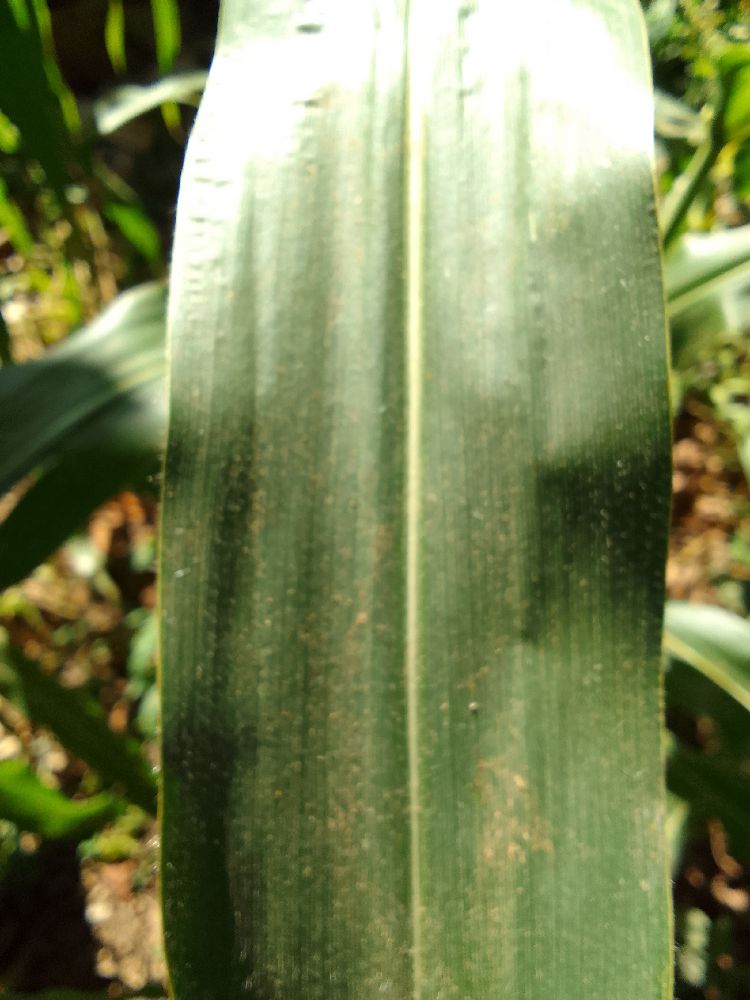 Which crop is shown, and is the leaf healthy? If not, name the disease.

maize, healthy
